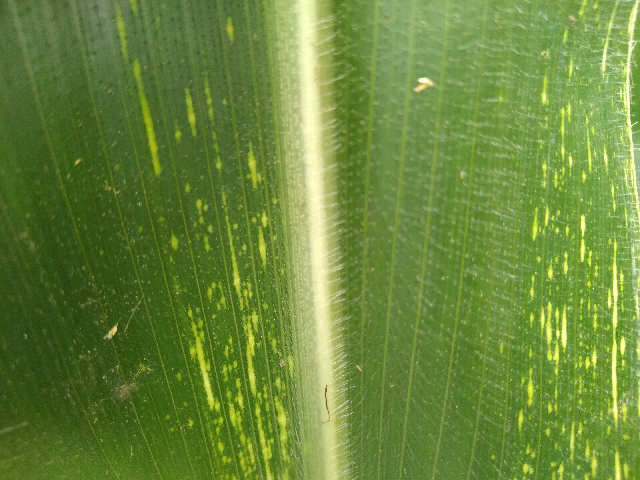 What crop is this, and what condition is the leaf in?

maize, maize streak virus
